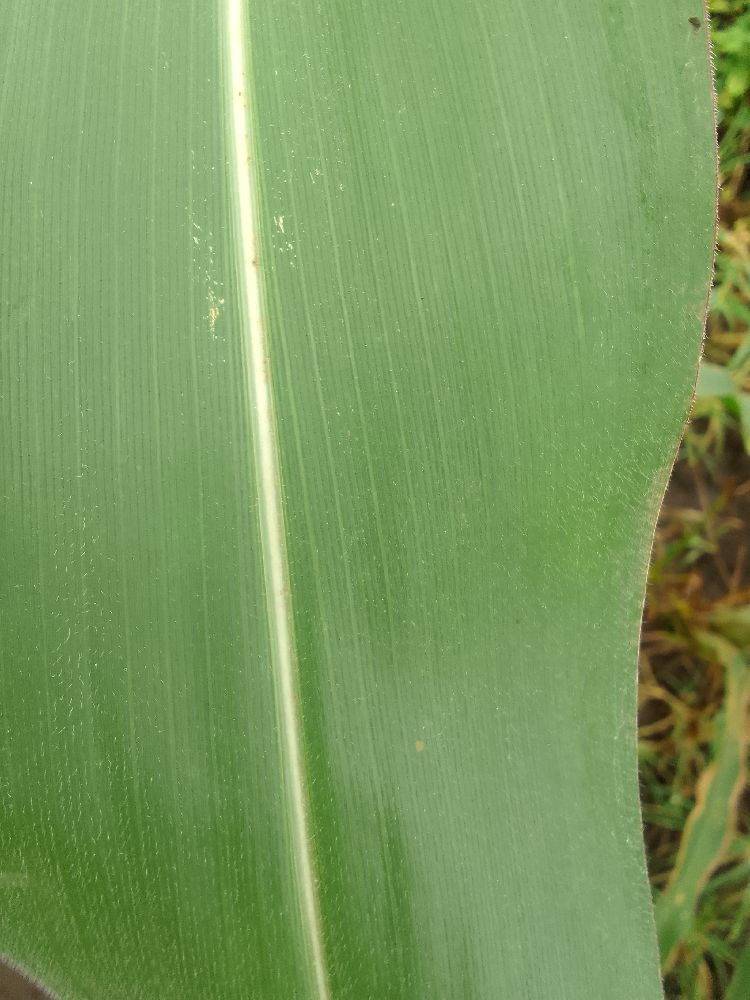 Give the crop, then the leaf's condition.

maize, healthy
